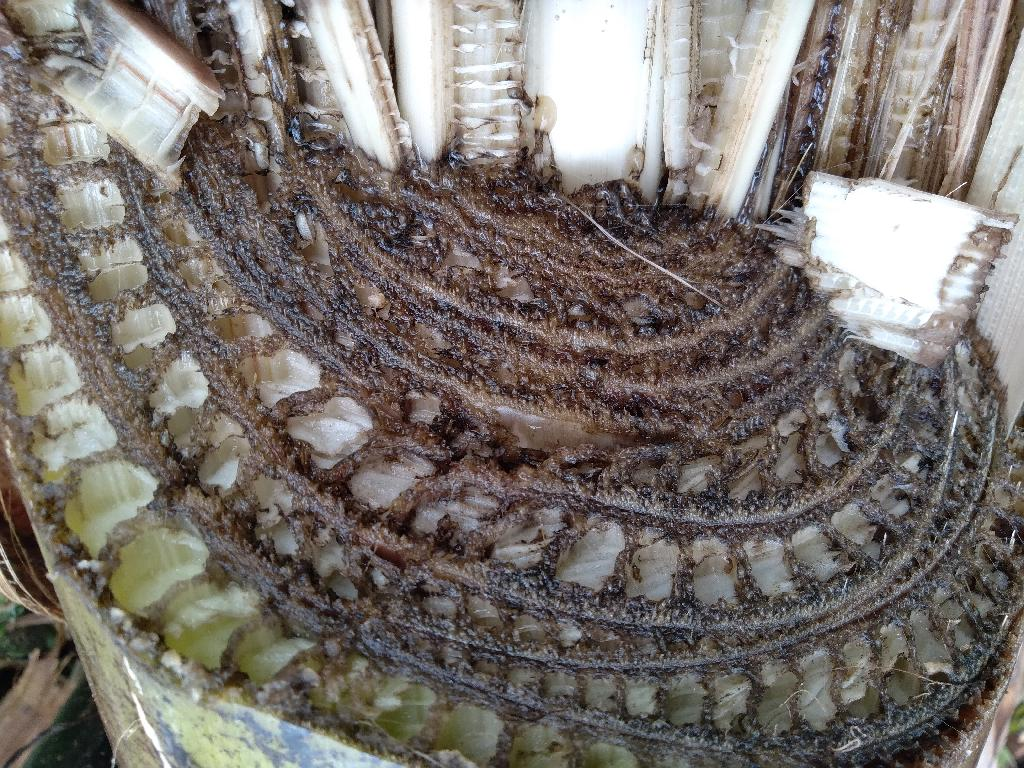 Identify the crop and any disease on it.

banana, fusarium wilt race 1
